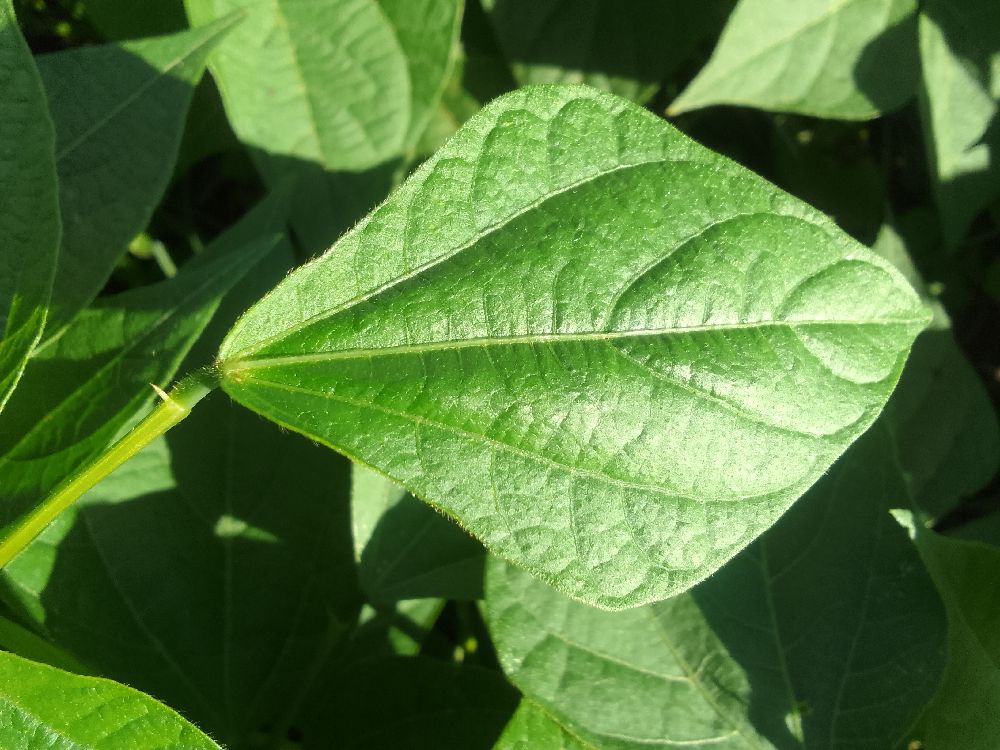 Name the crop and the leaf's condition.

common bean, healthy
